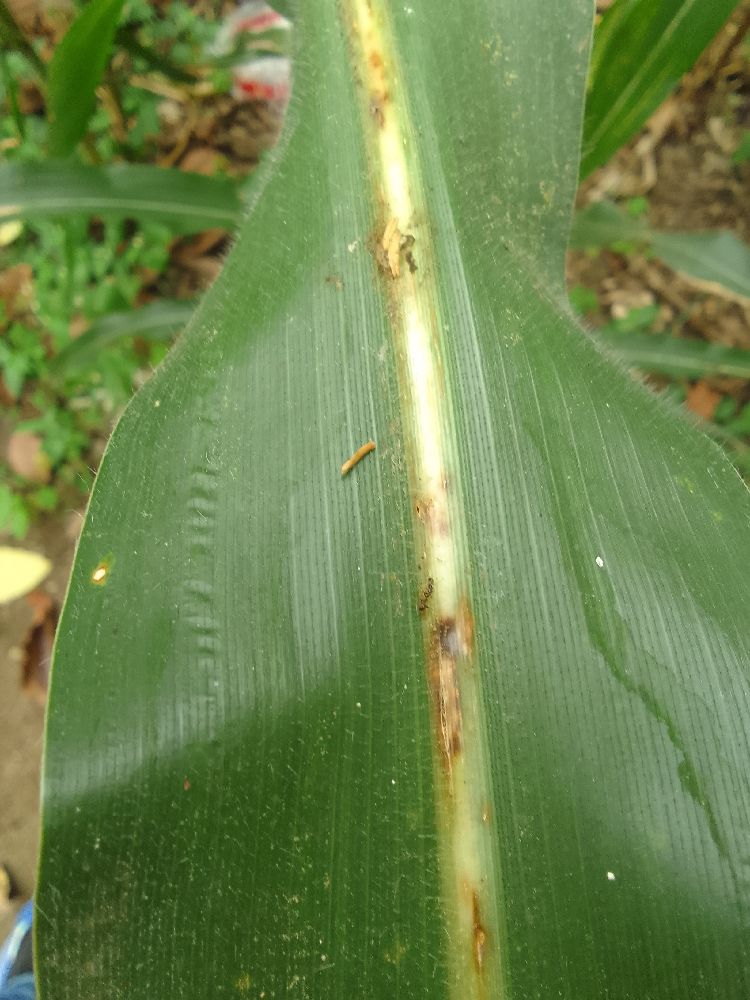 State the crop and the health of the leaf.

maize, healthy
